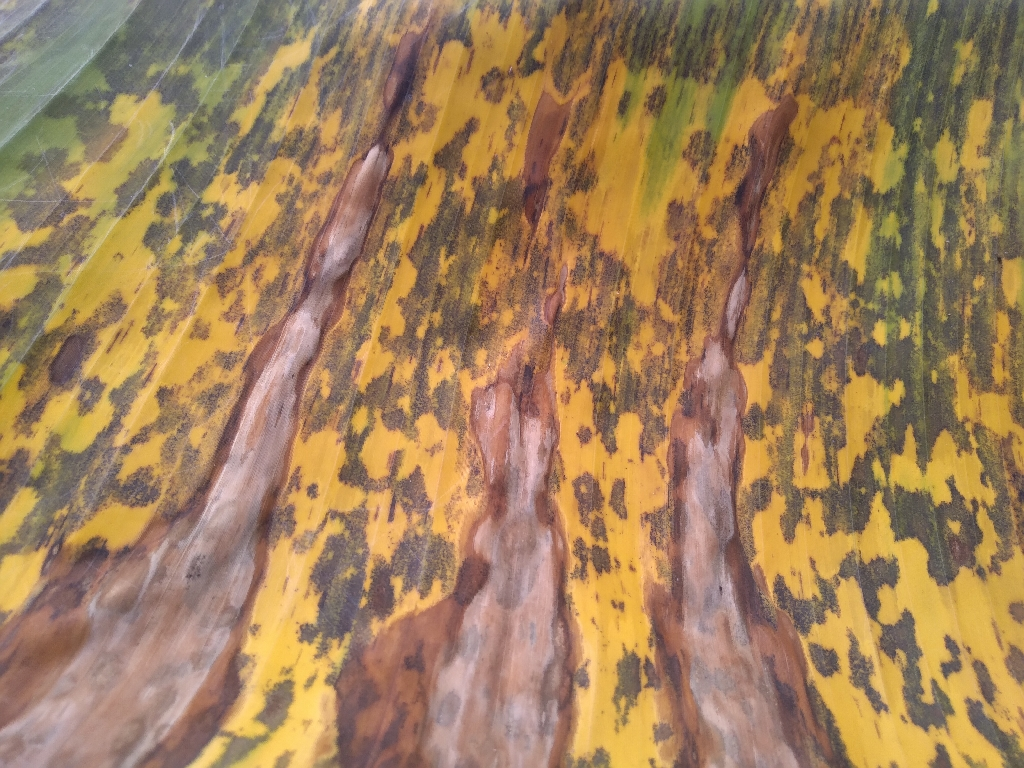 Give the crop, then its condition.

banana, black sigatoka
